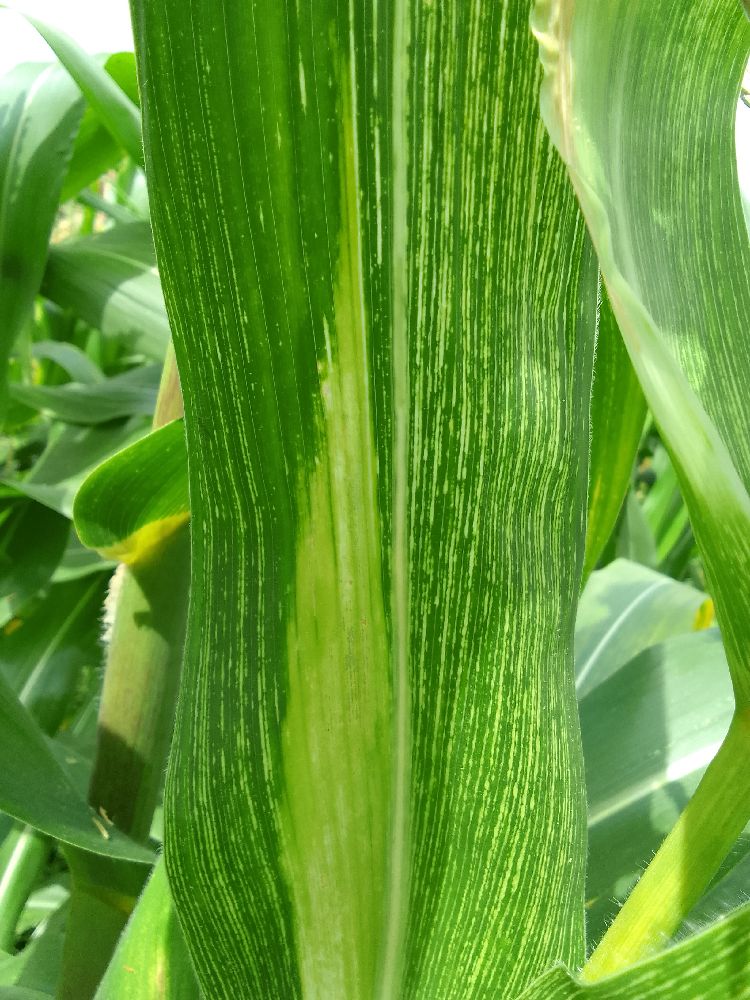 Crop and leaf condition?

maize, maize streak virus
